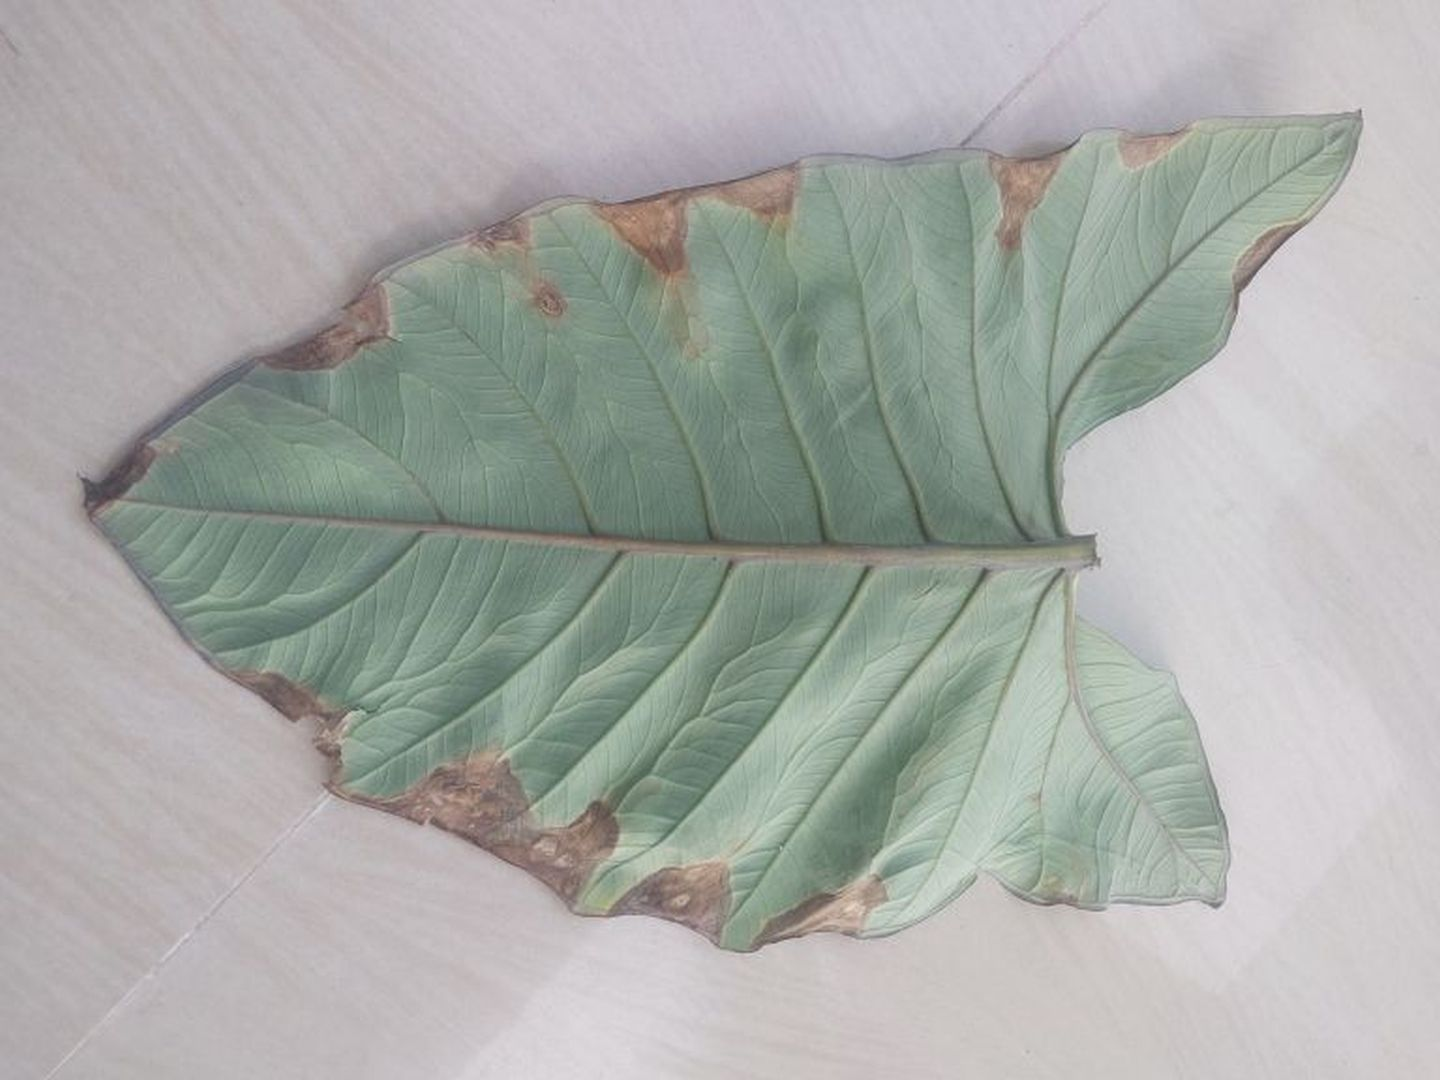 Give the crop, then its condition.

taro, leaf blight
